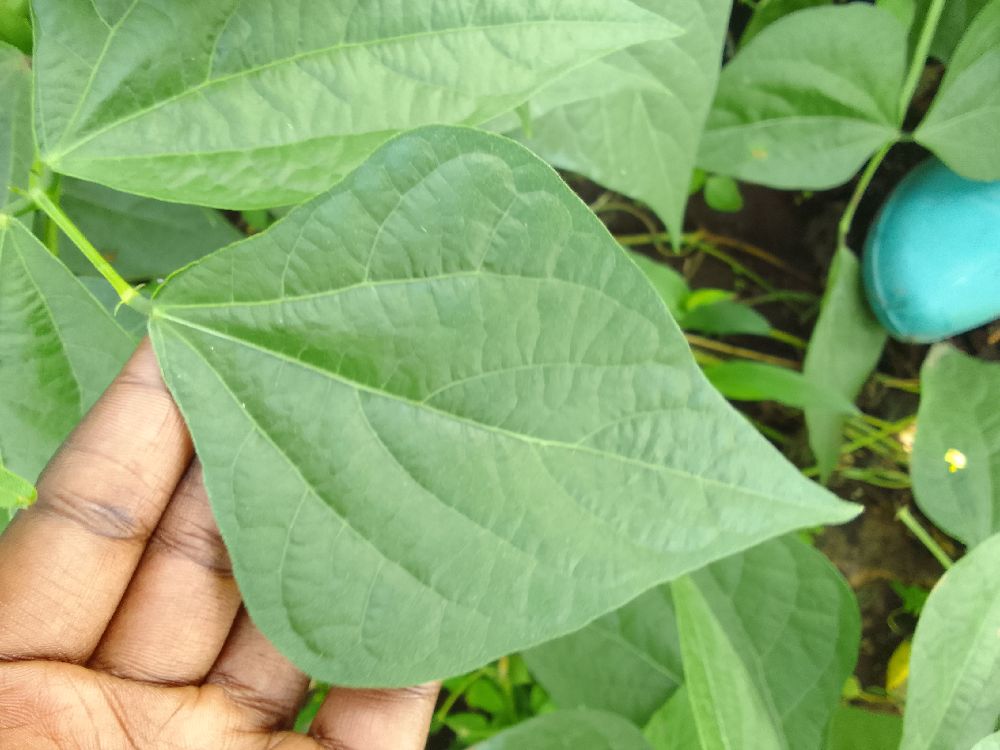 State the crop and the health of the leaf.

common bean, healthy
